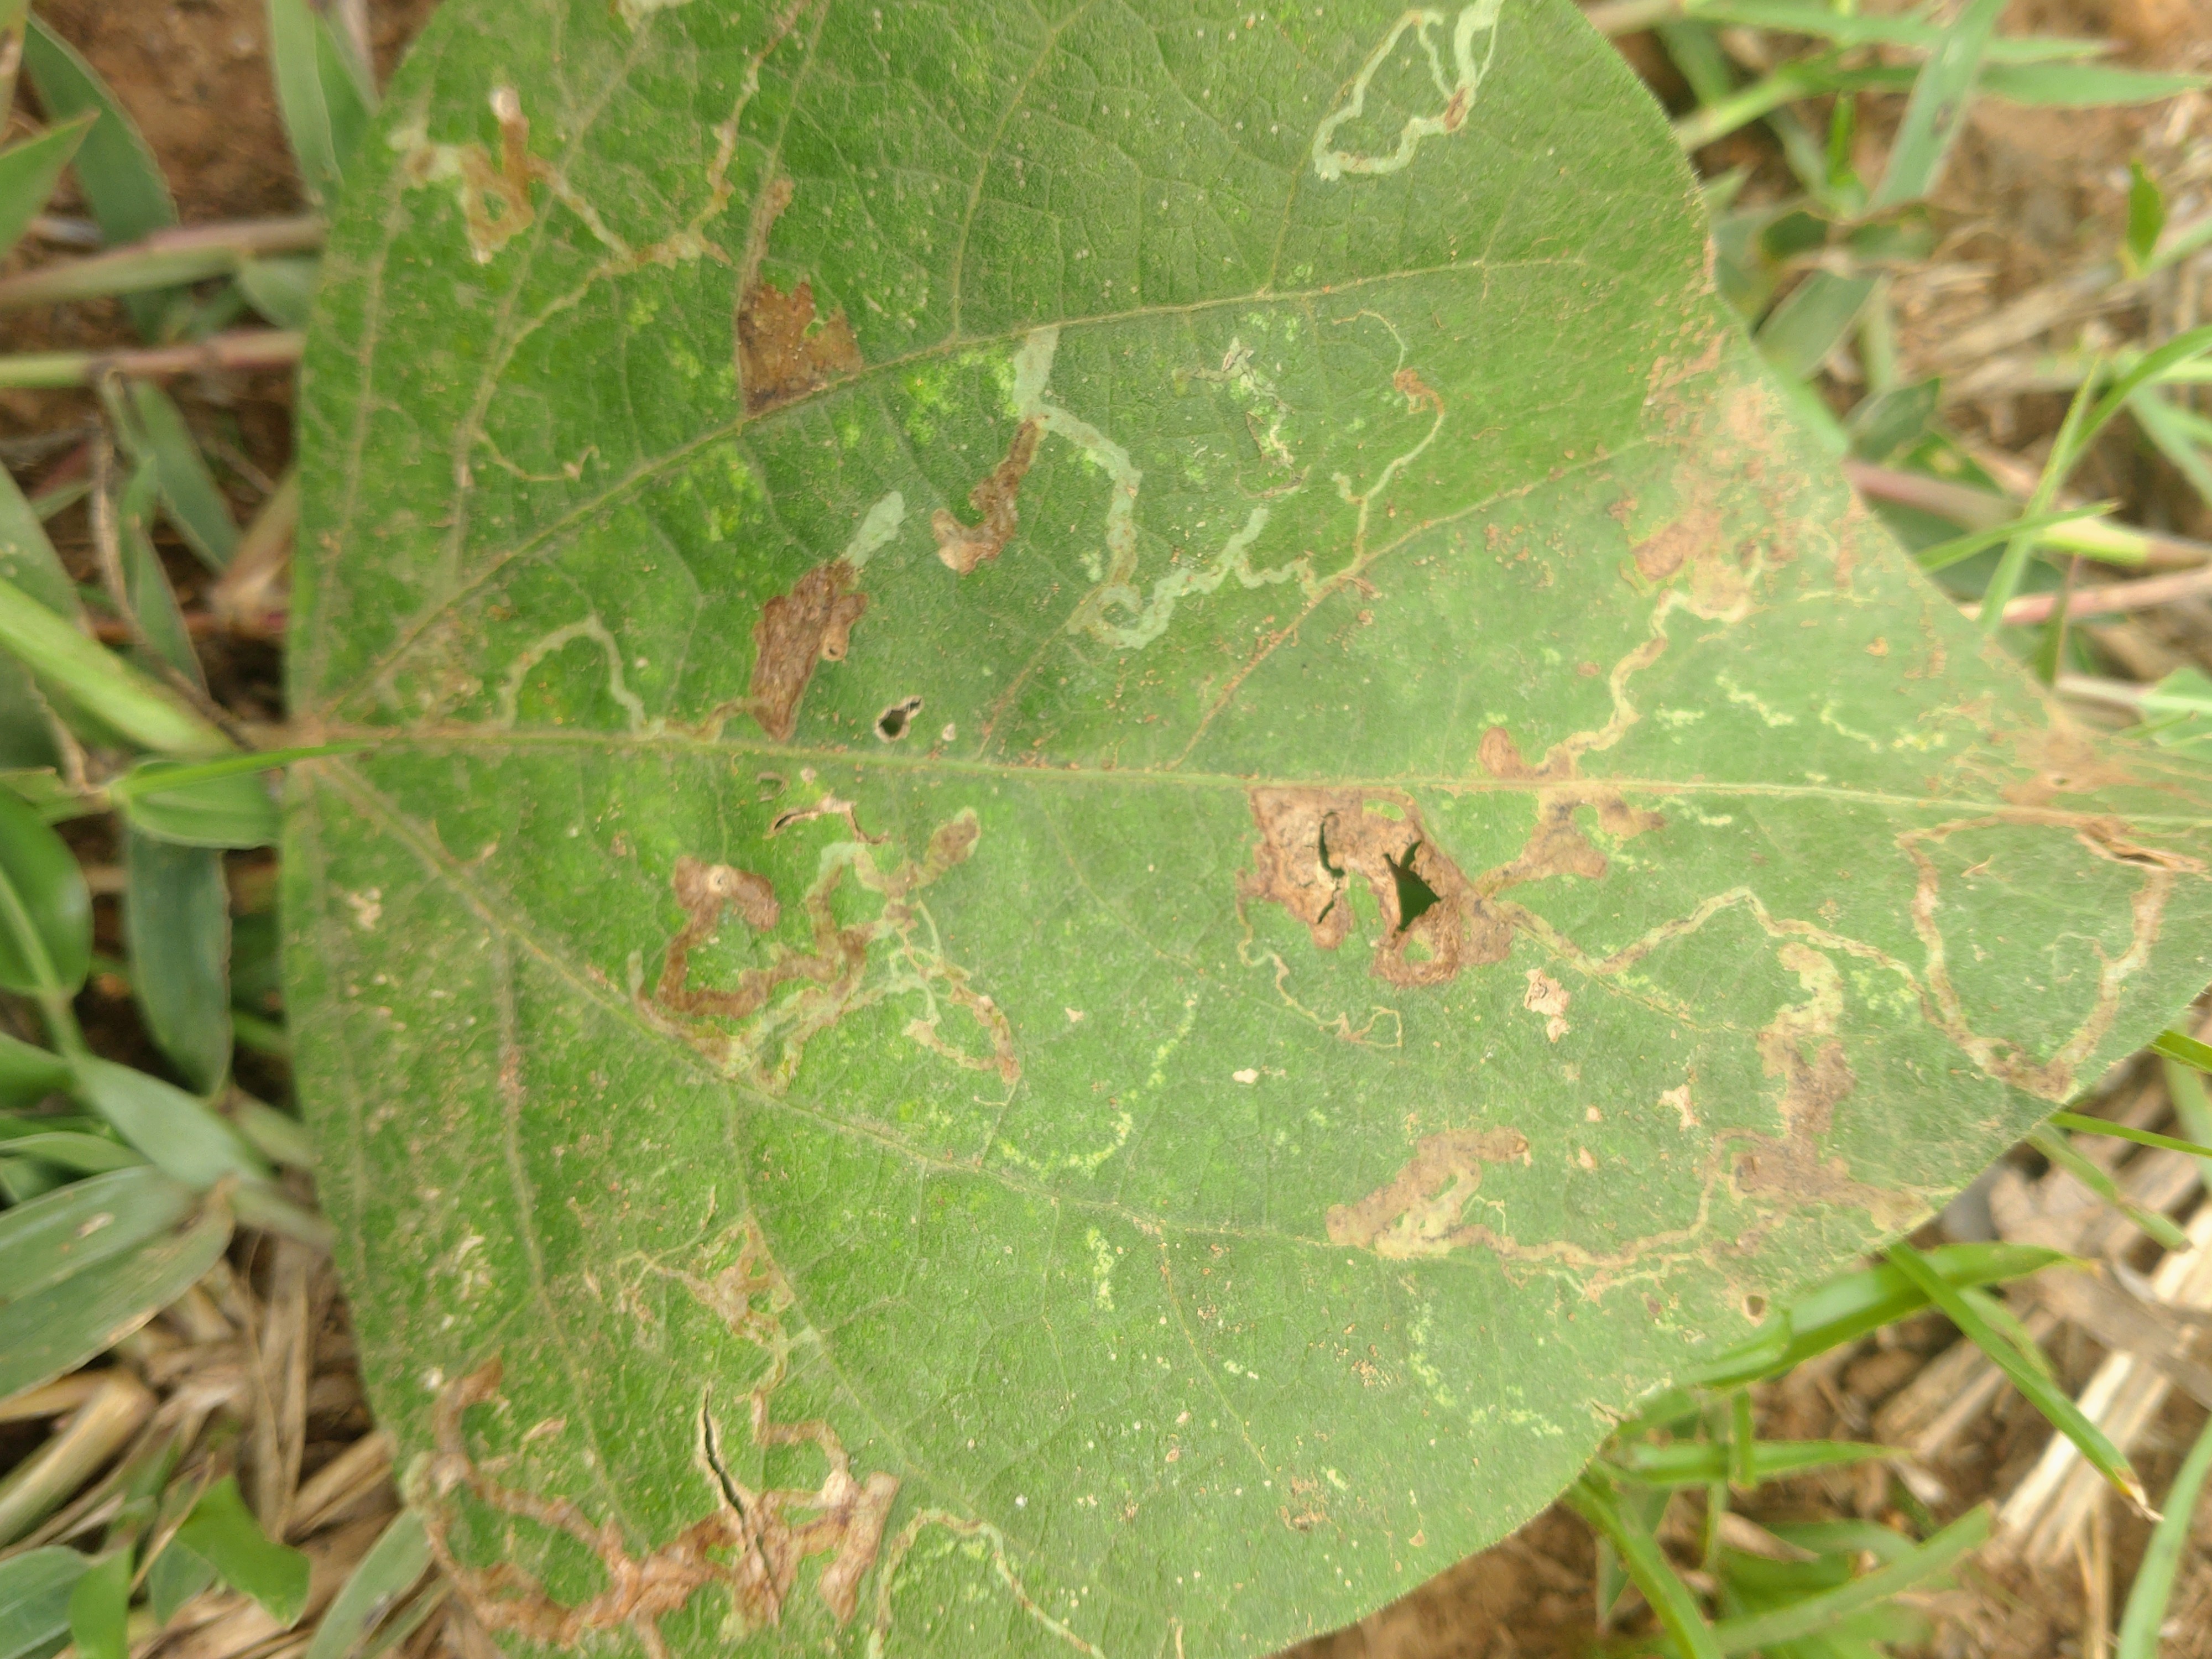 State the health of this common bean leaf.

anthracnose
